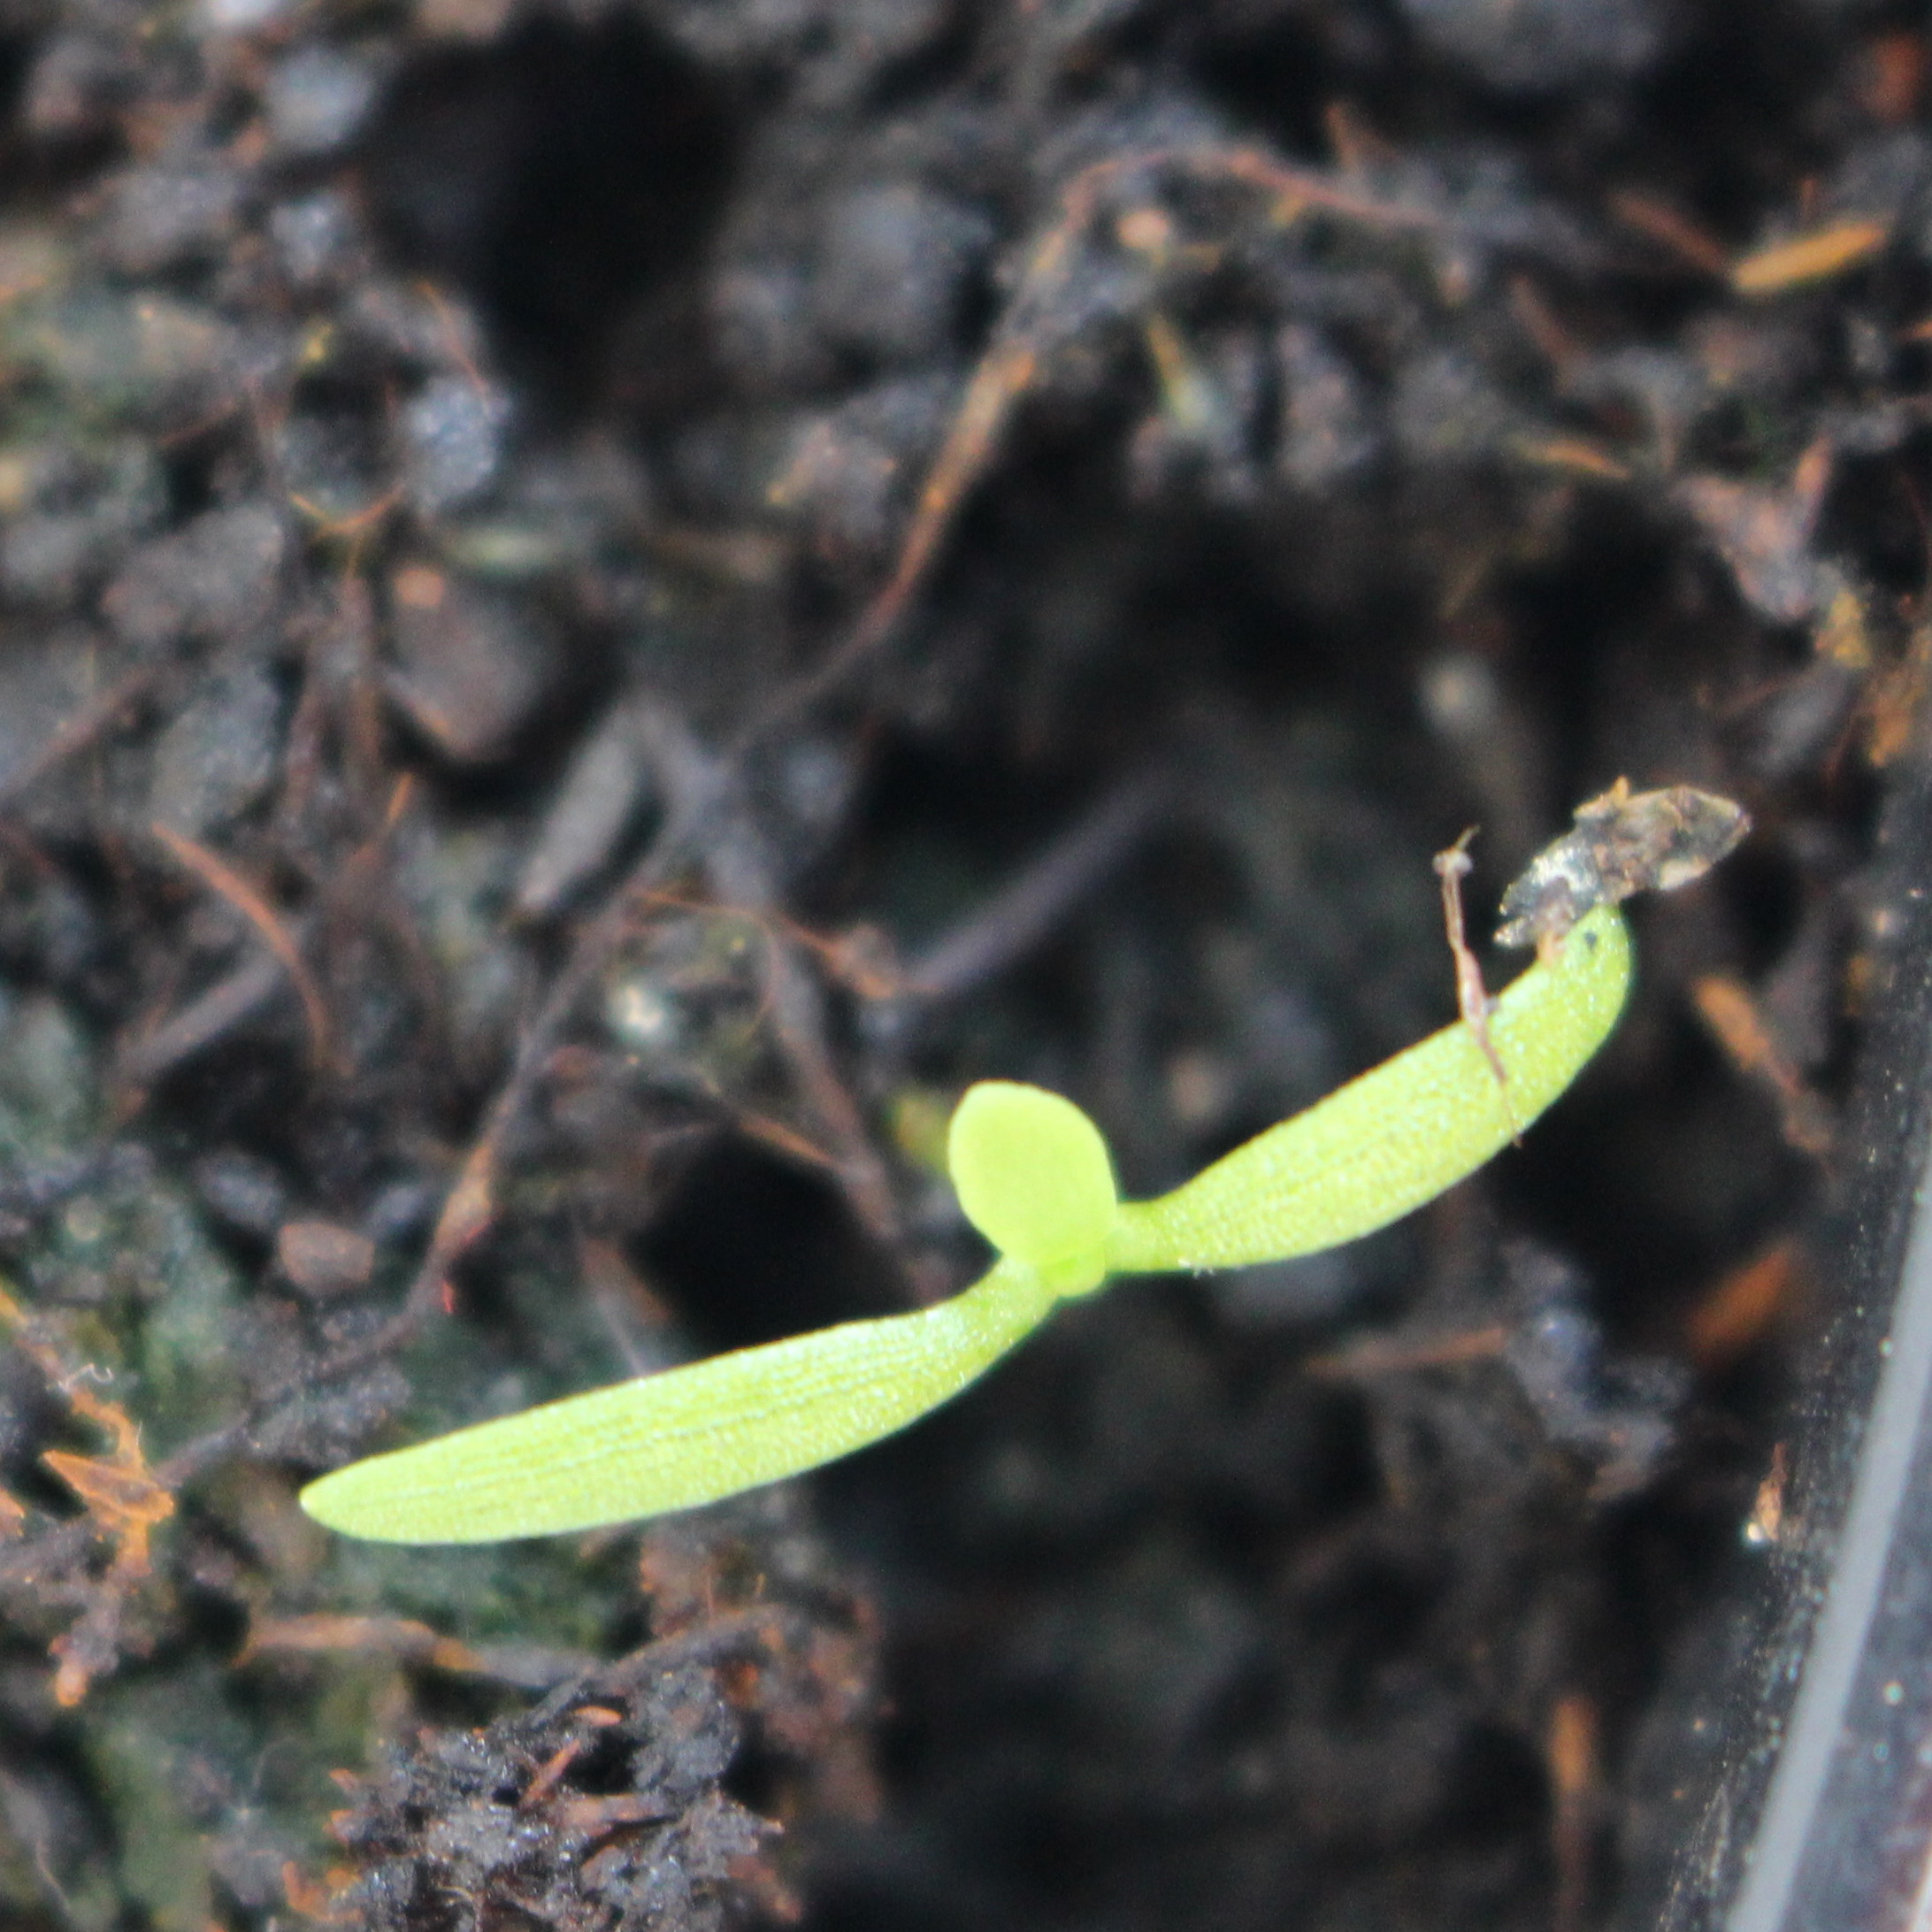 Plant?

Papaver rhoeas
